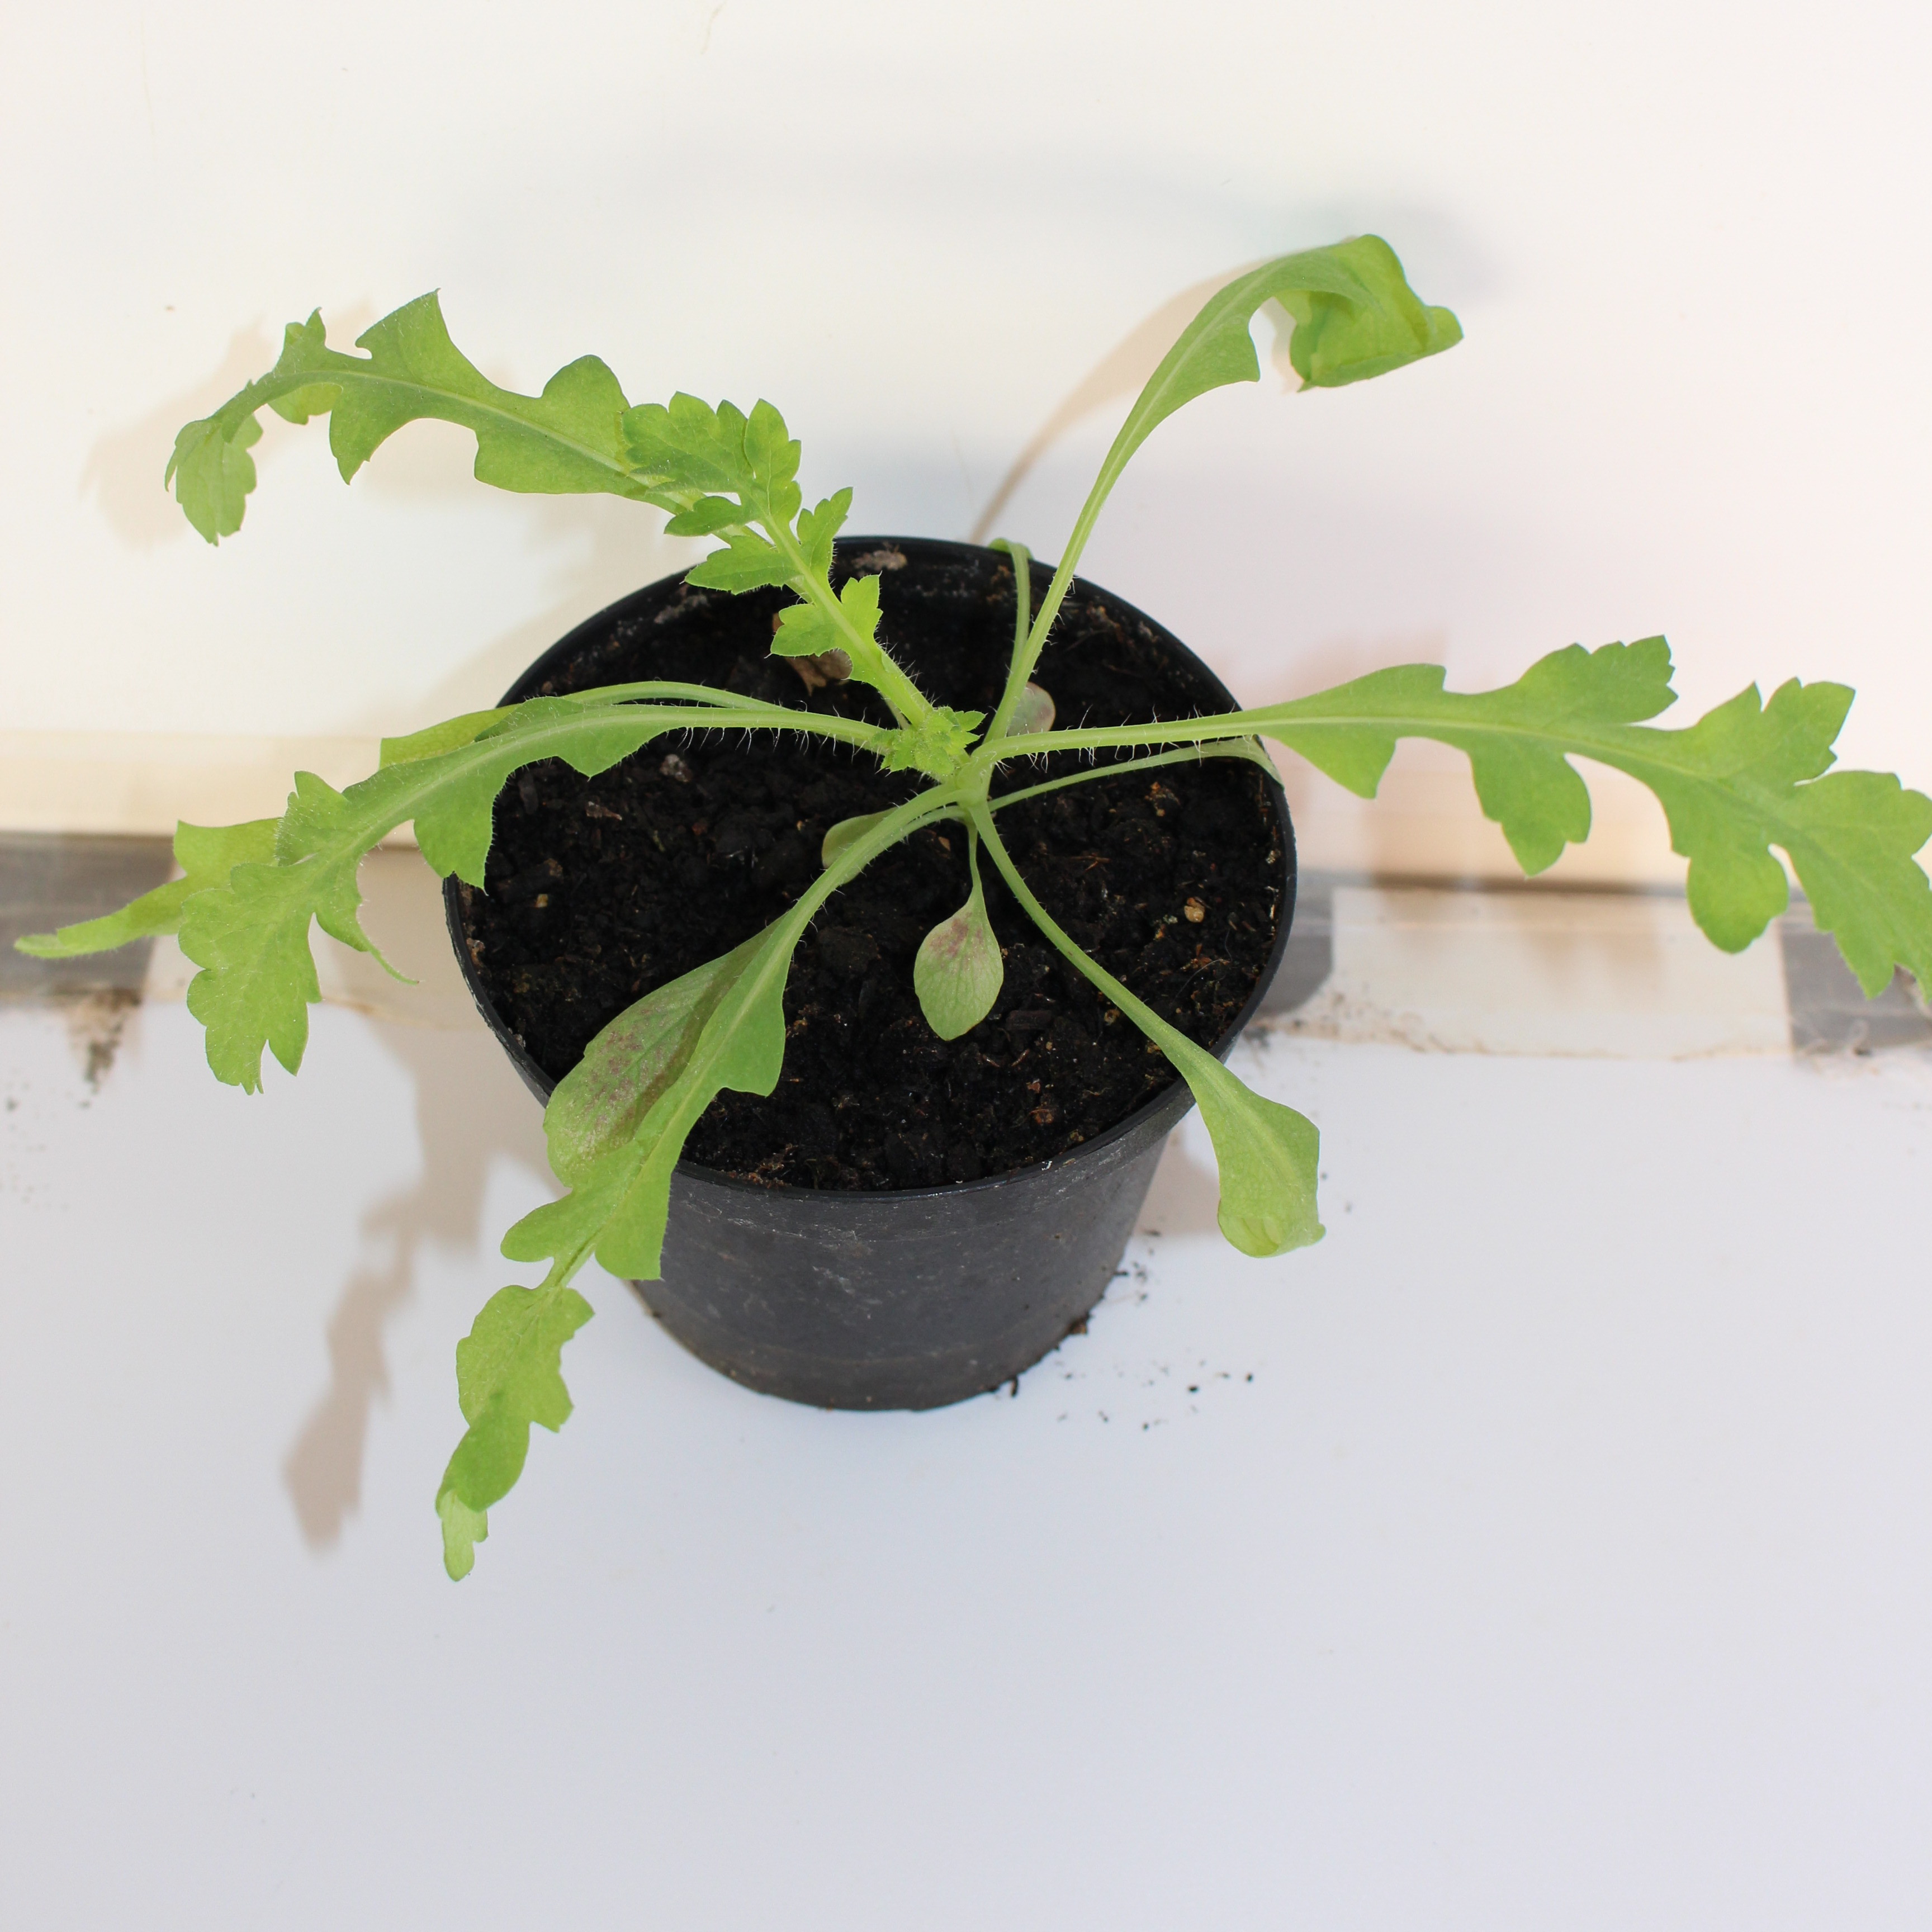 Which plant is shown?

Papaver rhoeas
